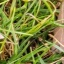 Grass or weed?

grass
